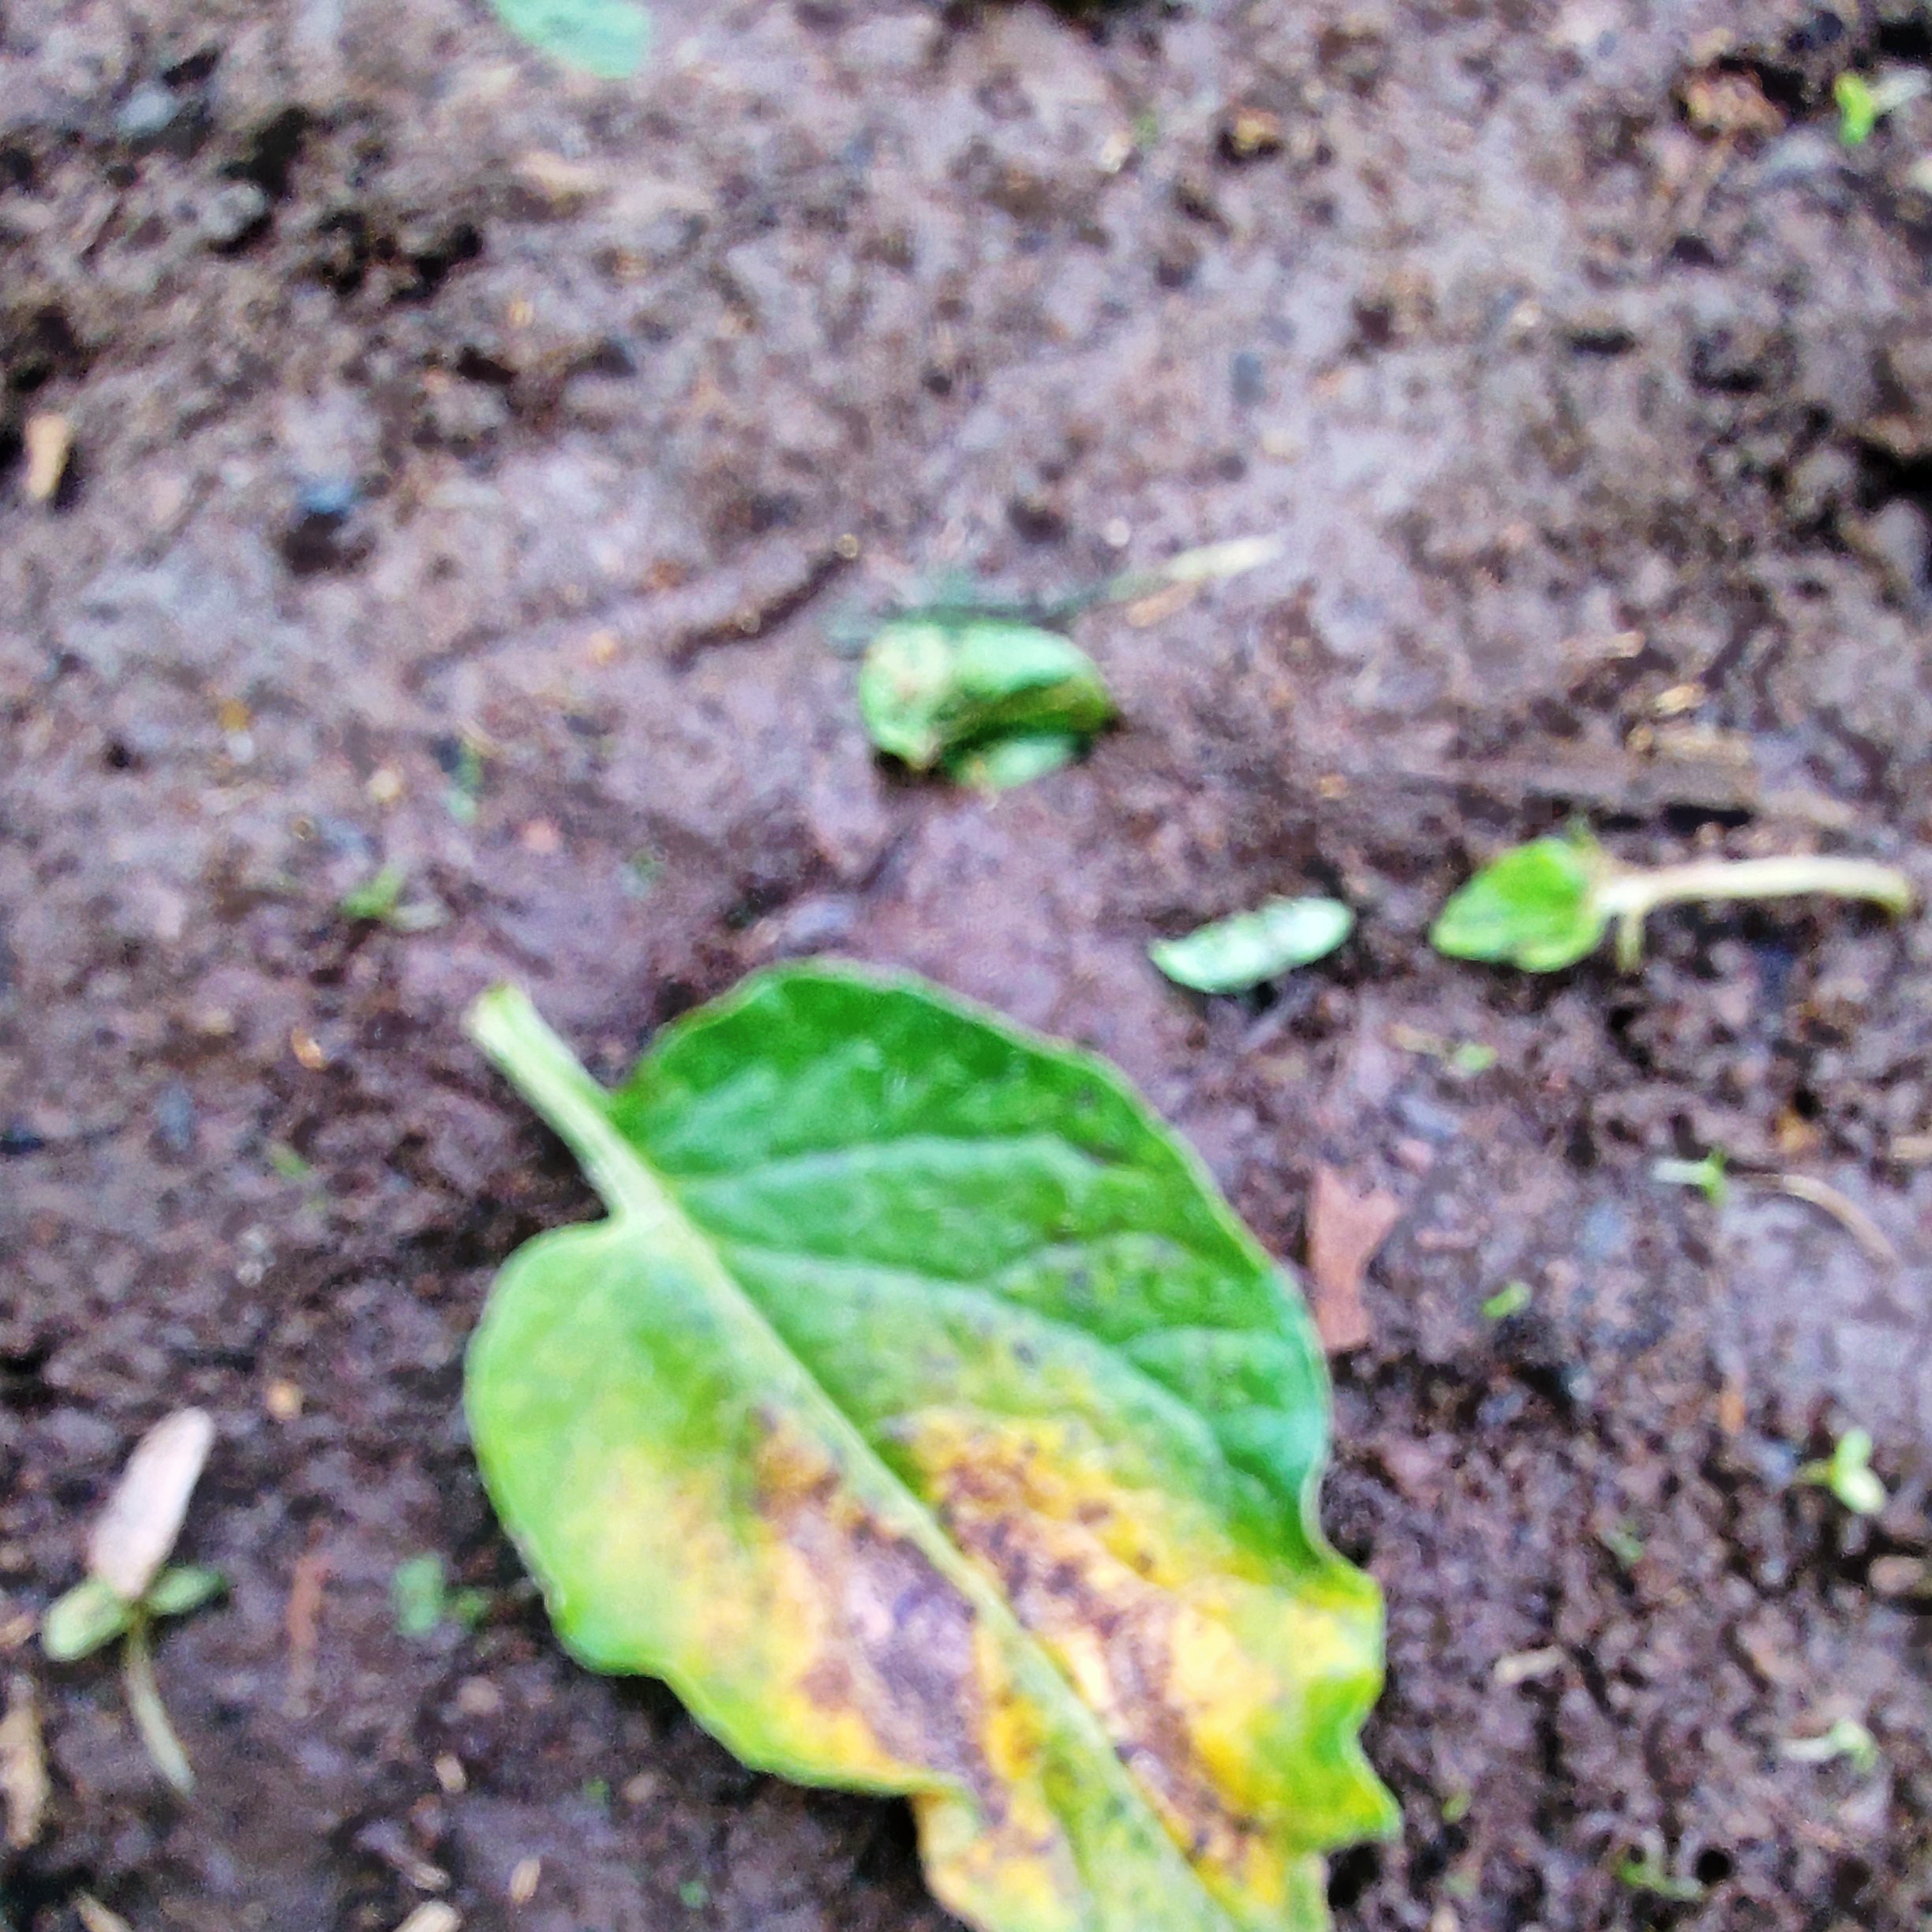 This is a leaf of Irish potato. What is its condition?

late blight
